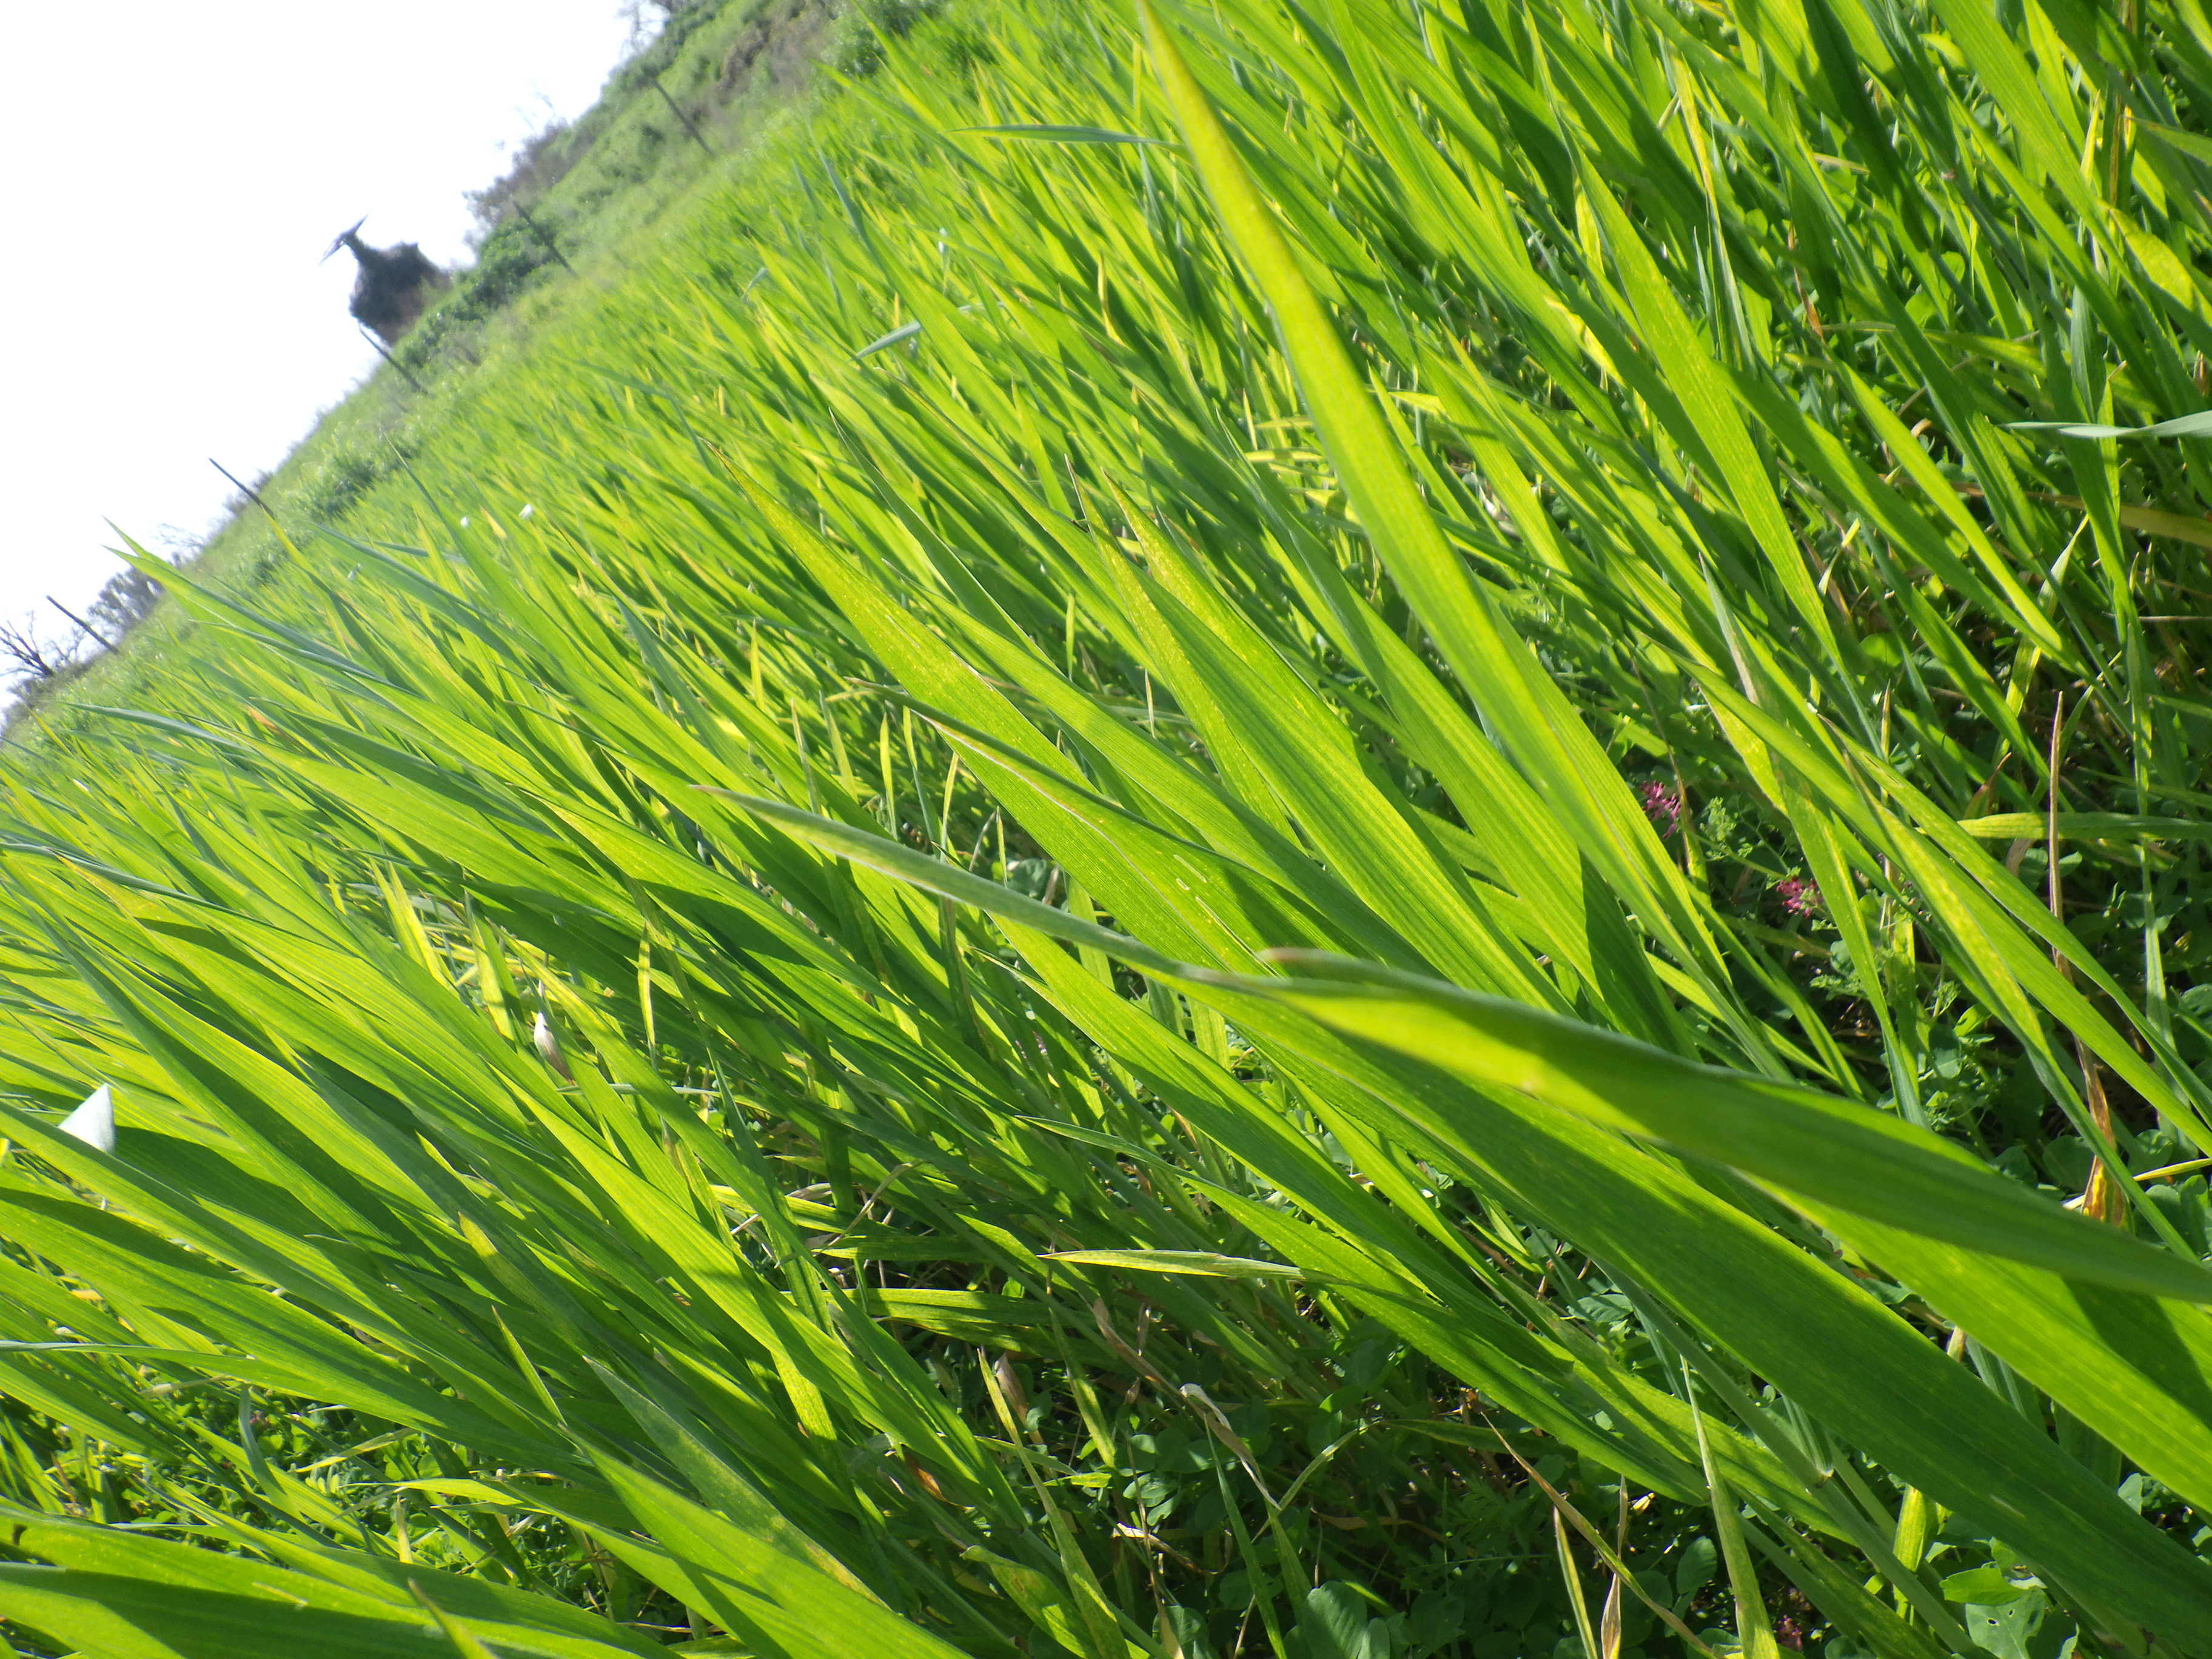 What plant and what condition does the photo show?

wheat, healthy
